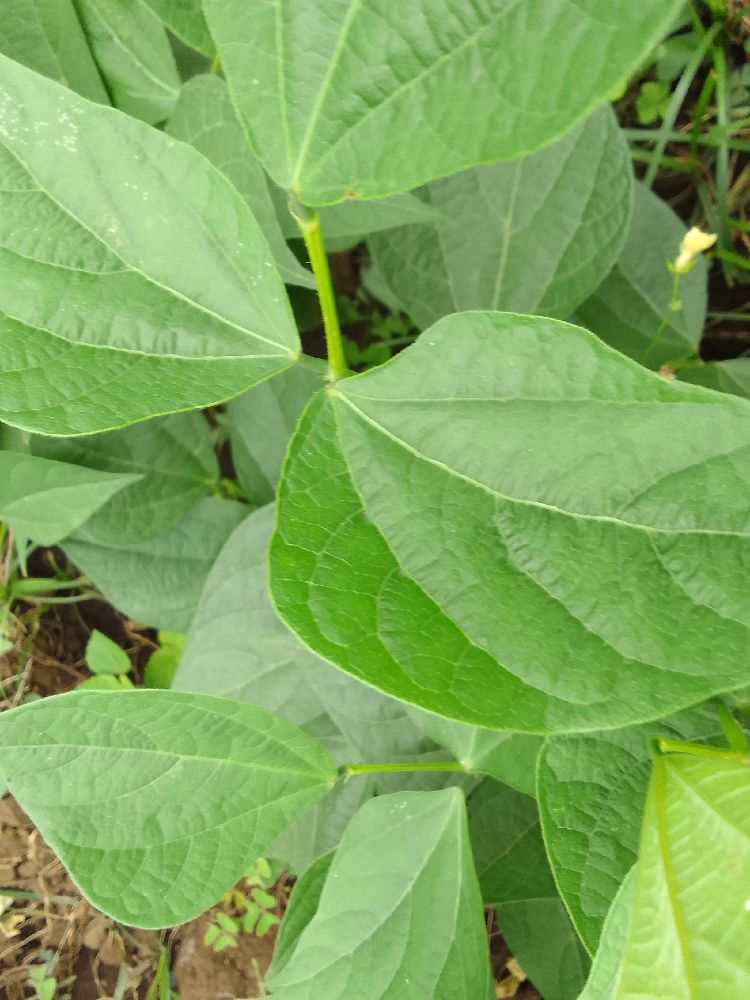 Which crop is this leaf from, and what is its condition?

common bean, healthy
